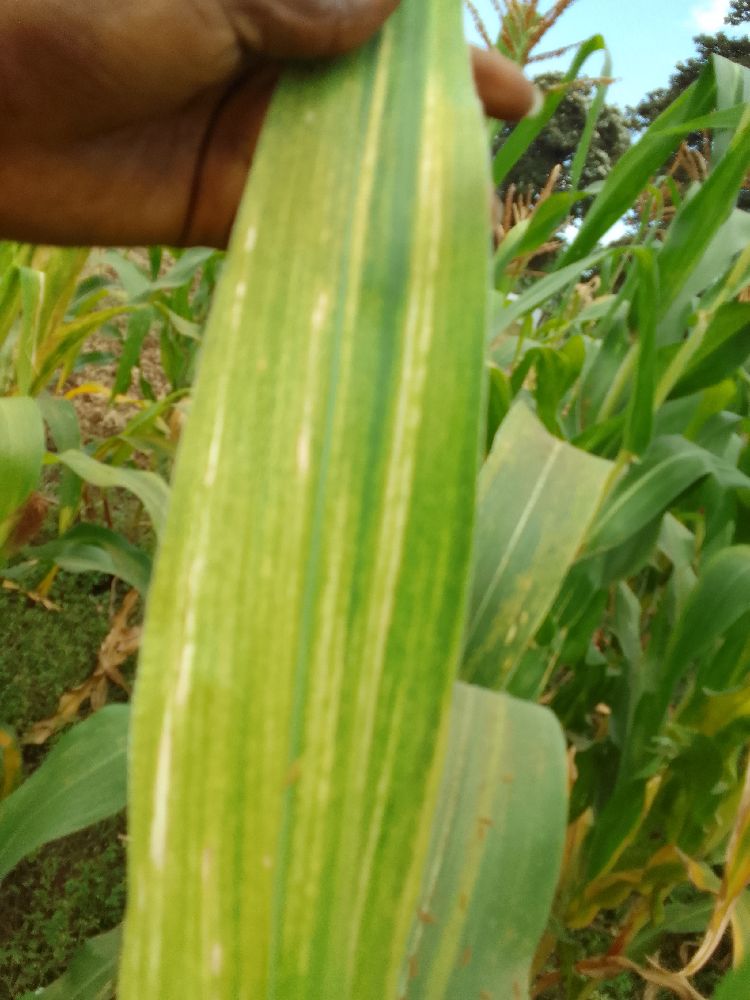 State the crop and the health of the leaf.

maize, maize lethal necrosis
